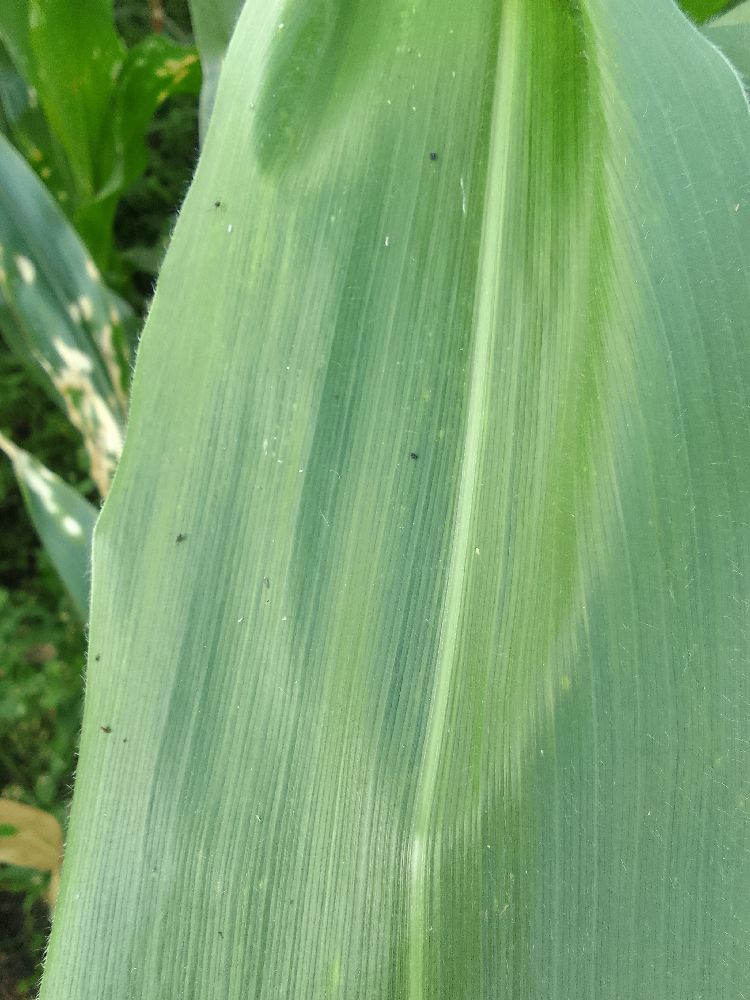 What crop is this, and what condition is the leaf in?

maize, healthy
